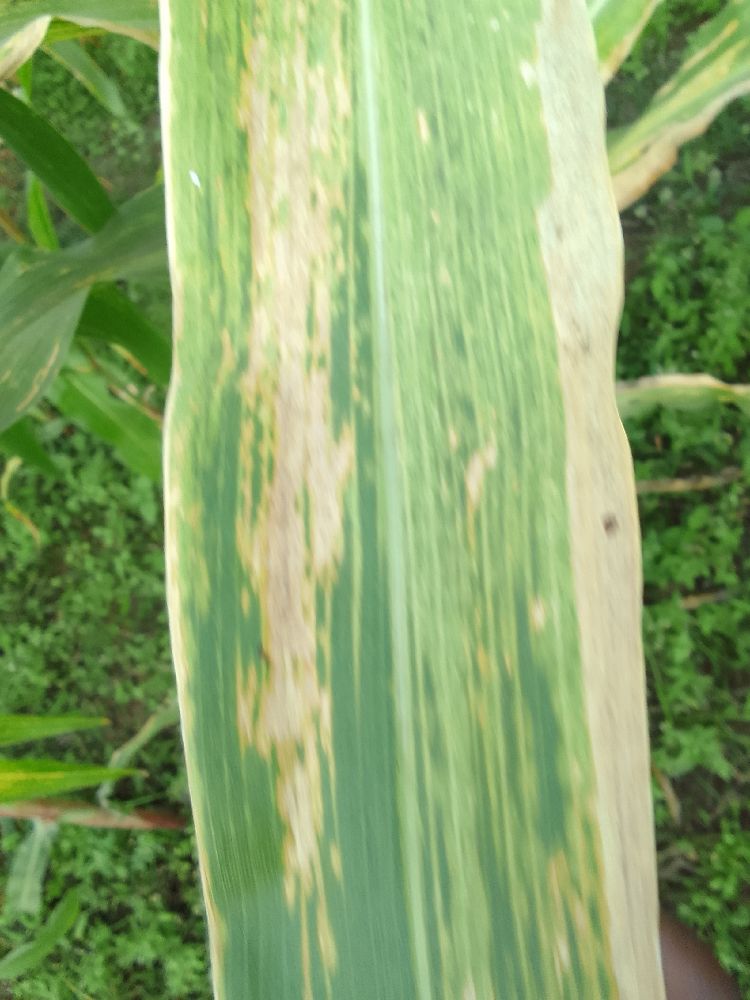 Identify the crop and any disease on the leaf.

maize, maize lethal necrosis
